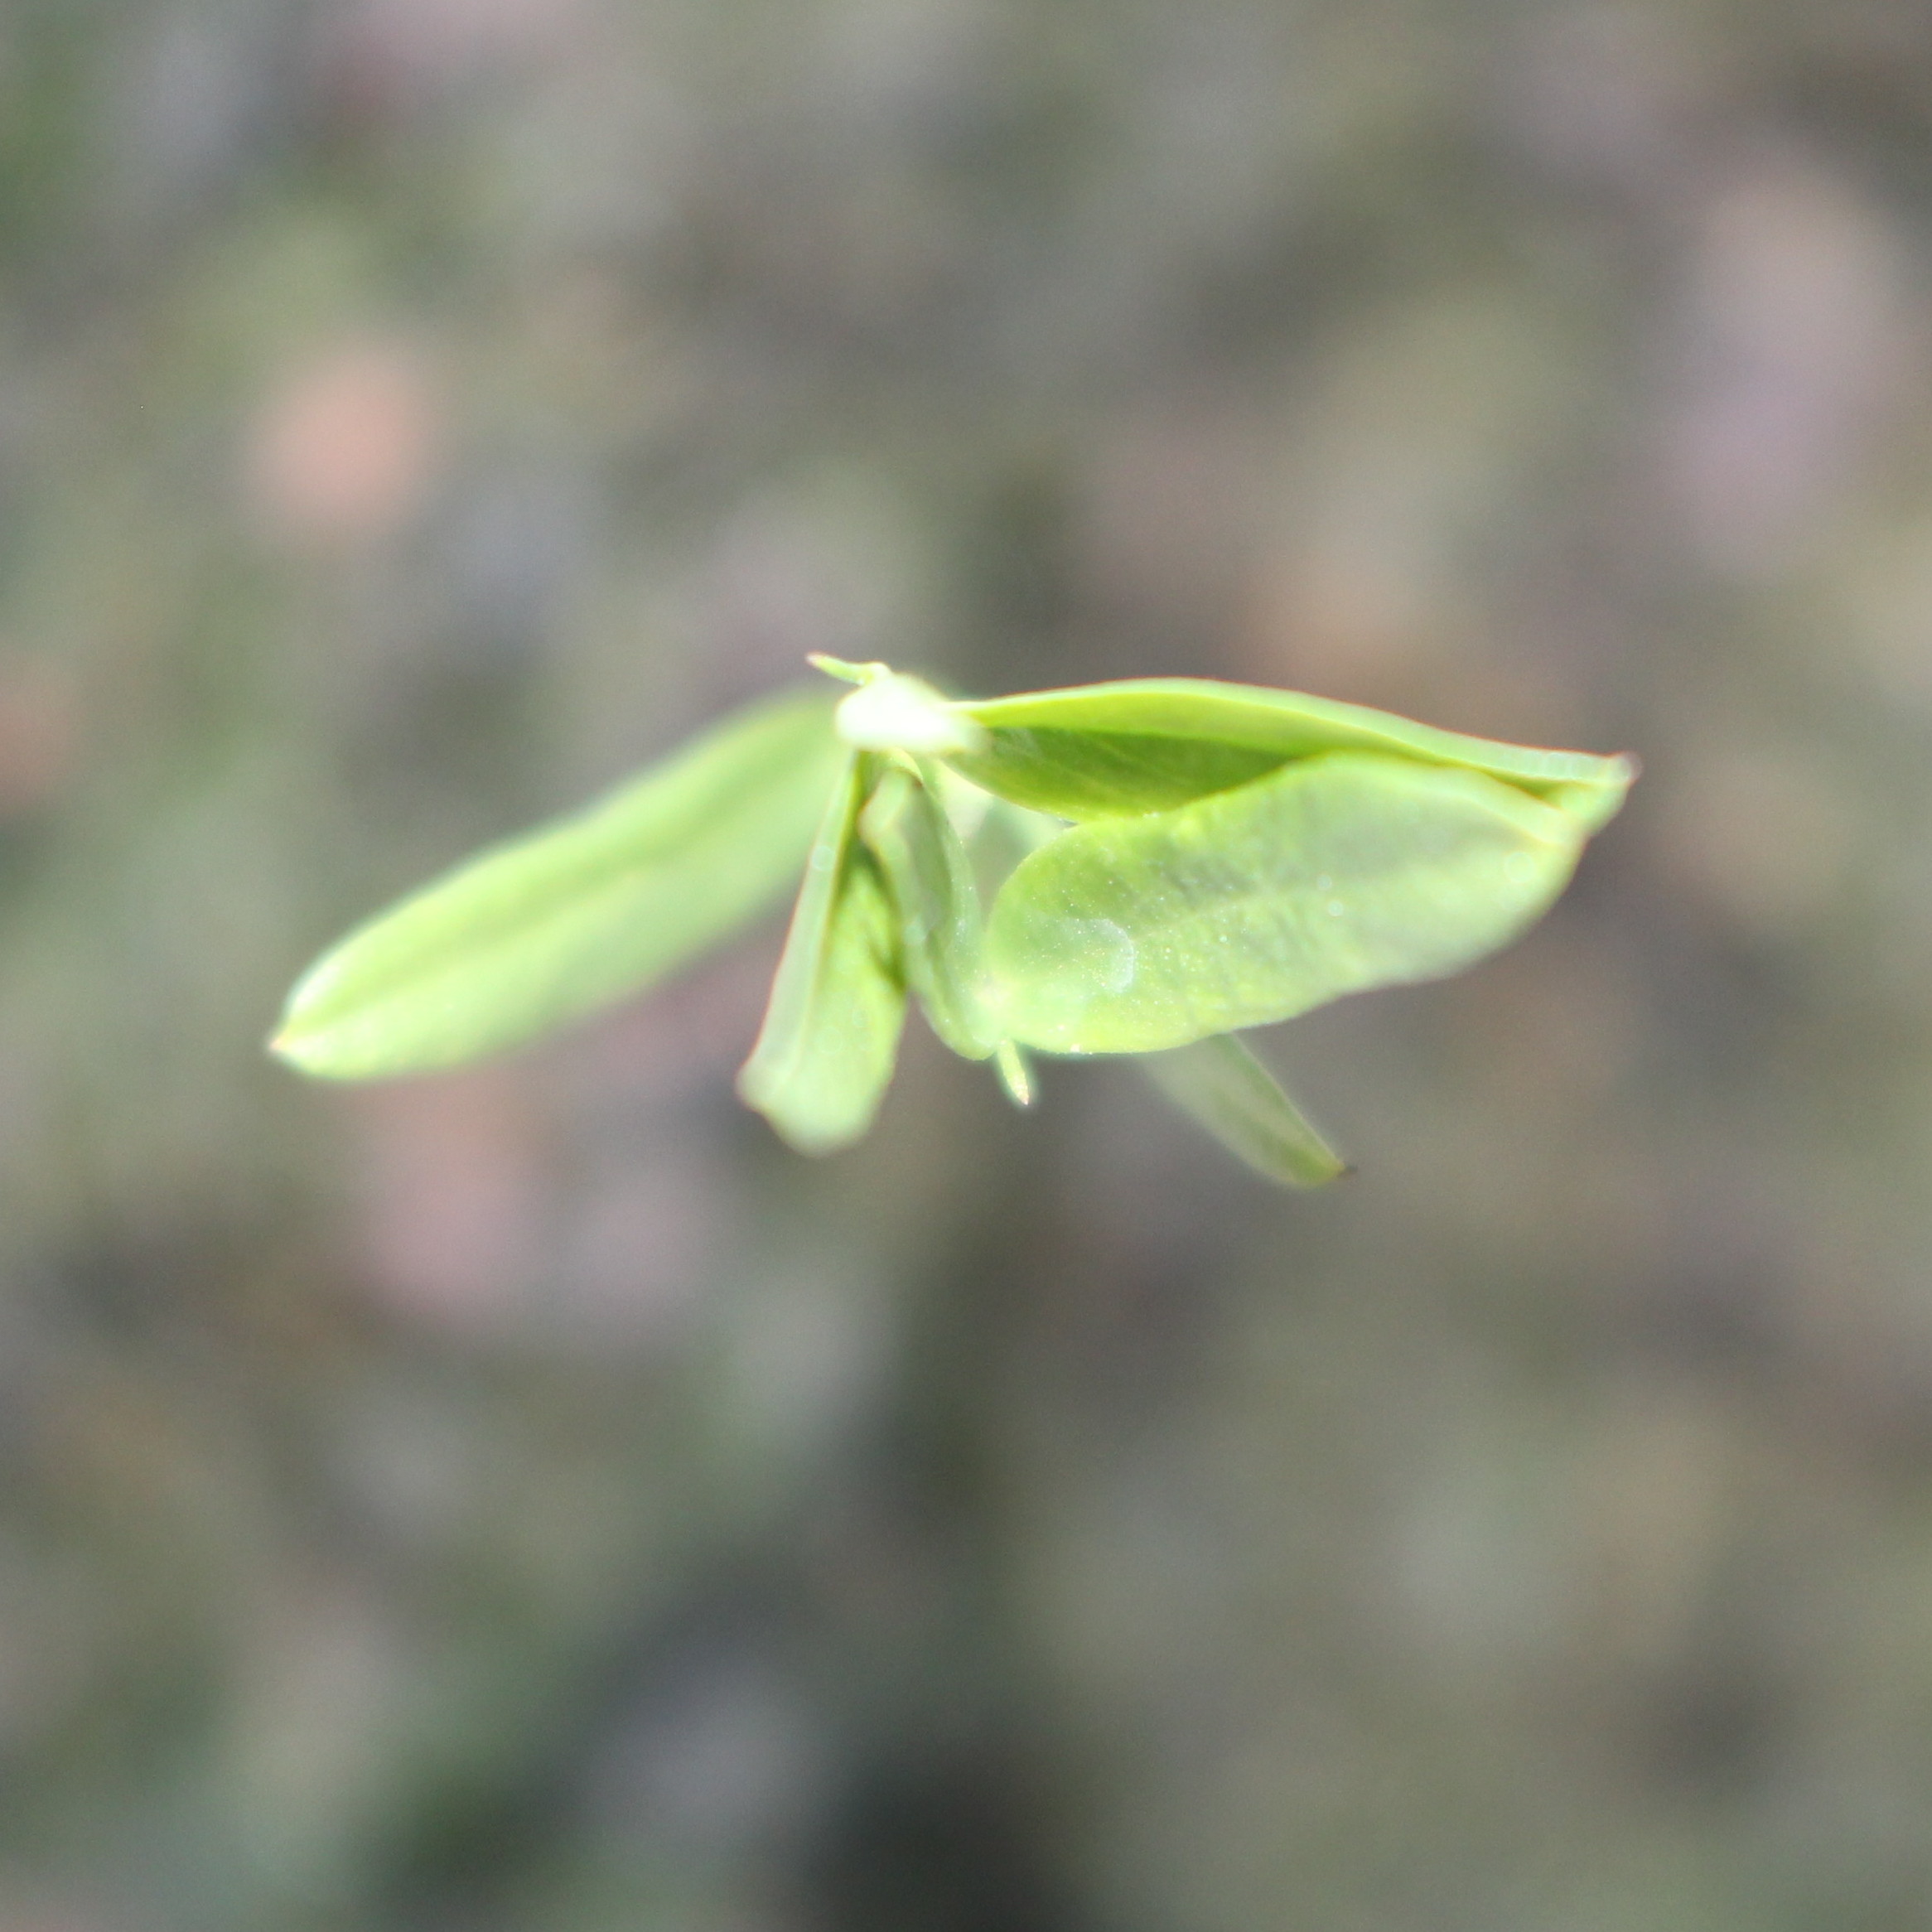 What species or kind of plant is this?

Vicia sativa
